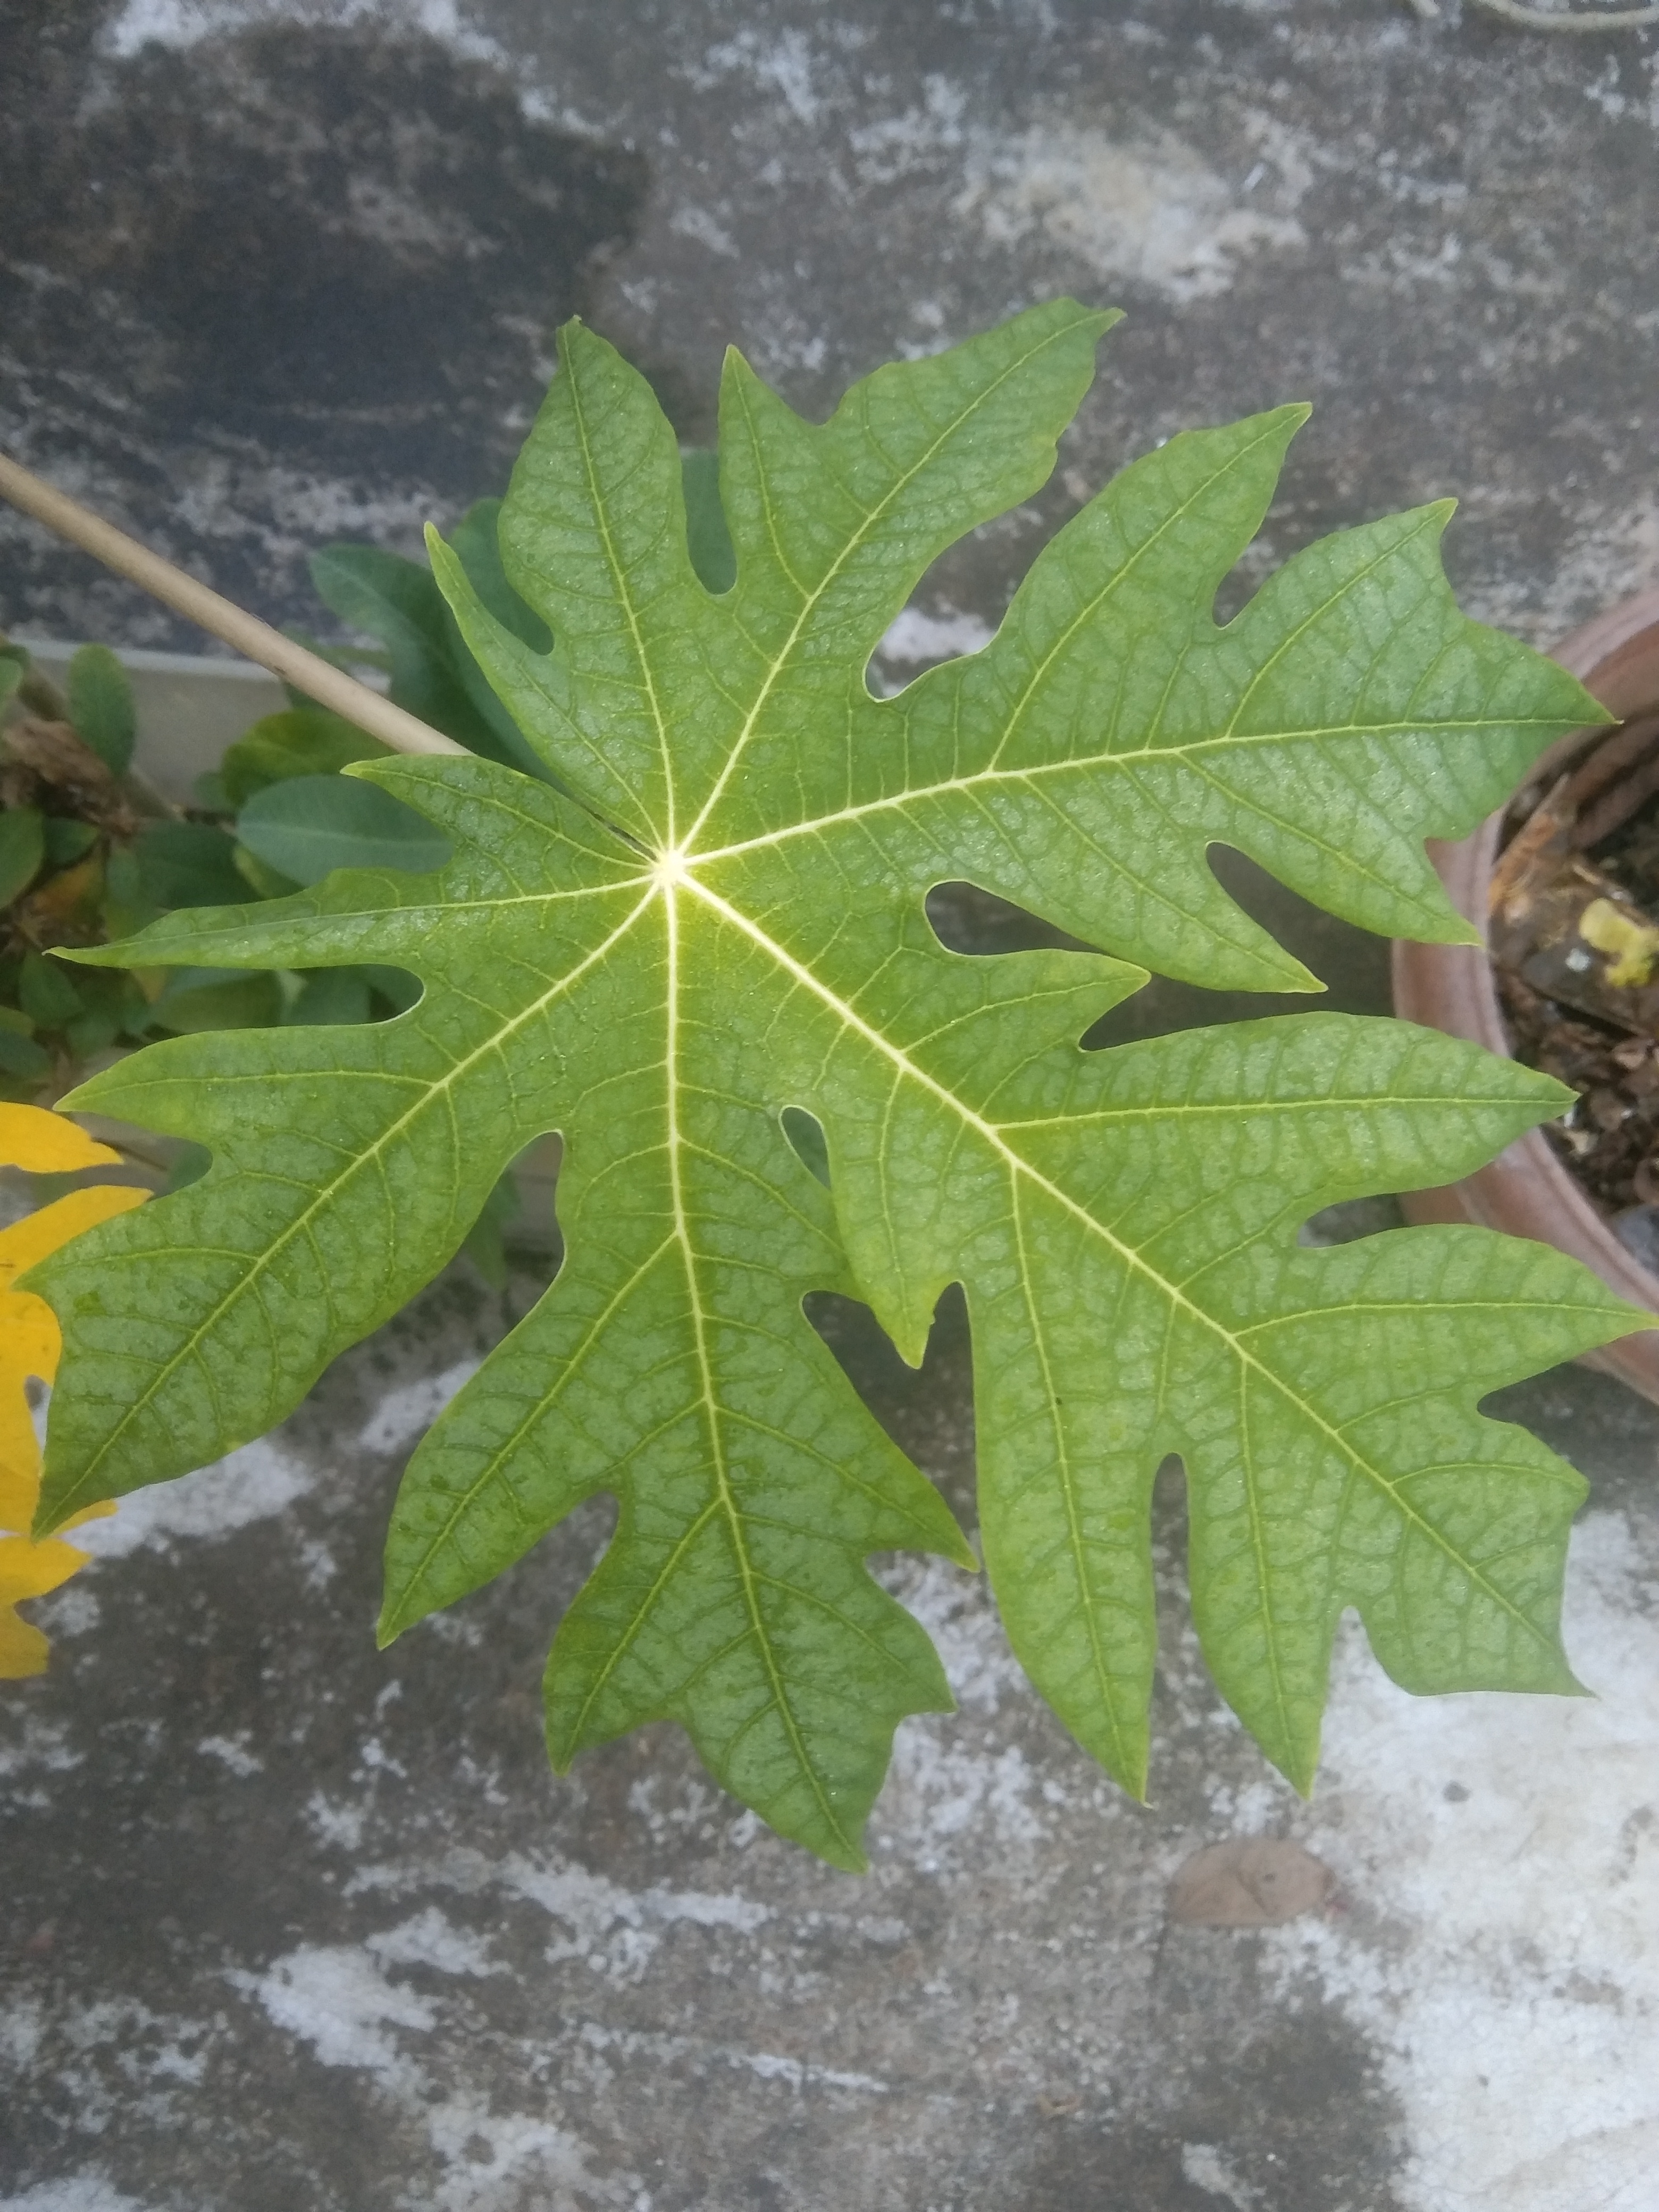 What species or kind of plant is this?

papaya
